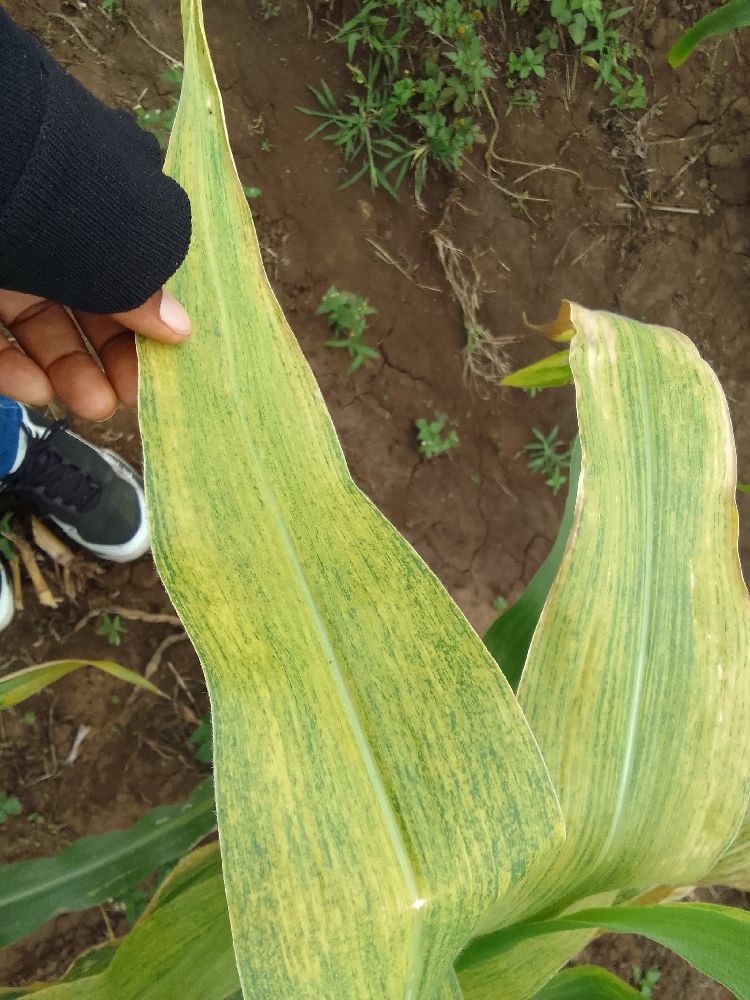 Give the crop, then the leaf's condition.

maize, maize lethal necrosis
